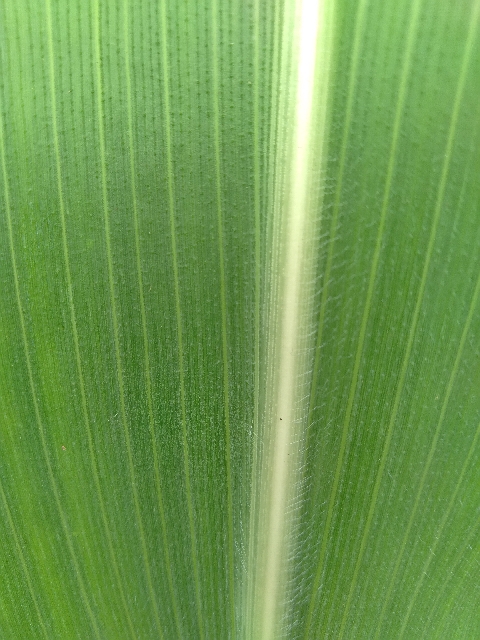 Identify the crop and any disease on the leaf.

maize, healthy
